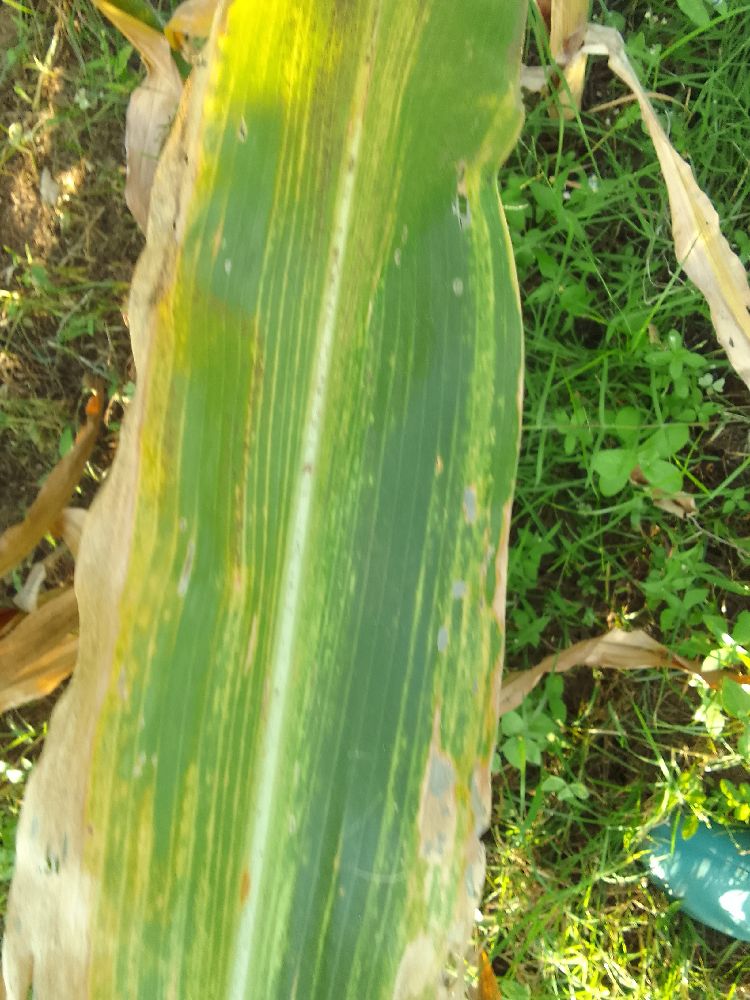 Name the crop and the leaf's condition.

maize, maize lethal necrosis
